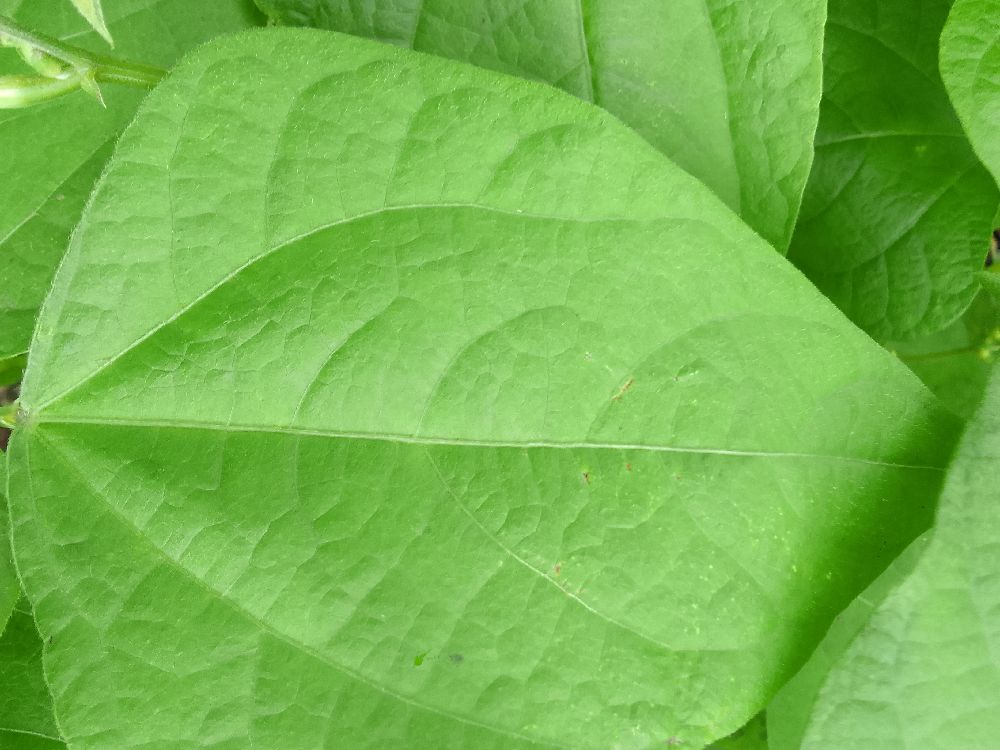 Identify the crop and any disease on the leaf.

common bean, healthy
